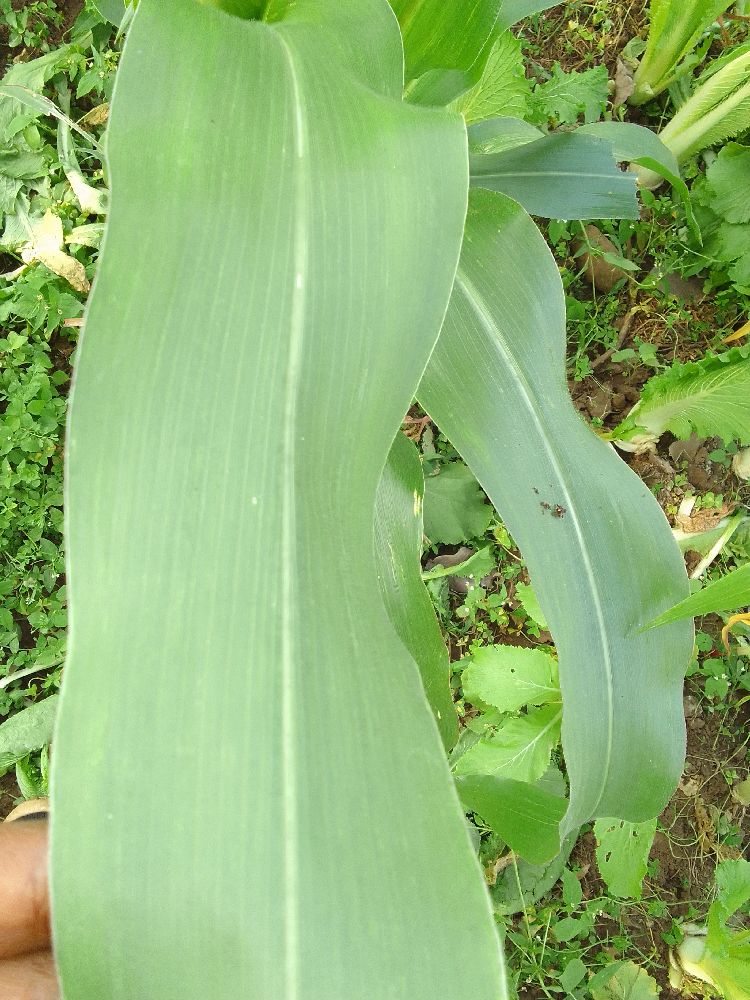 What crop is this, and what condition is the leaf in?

maize, maize streak virus
